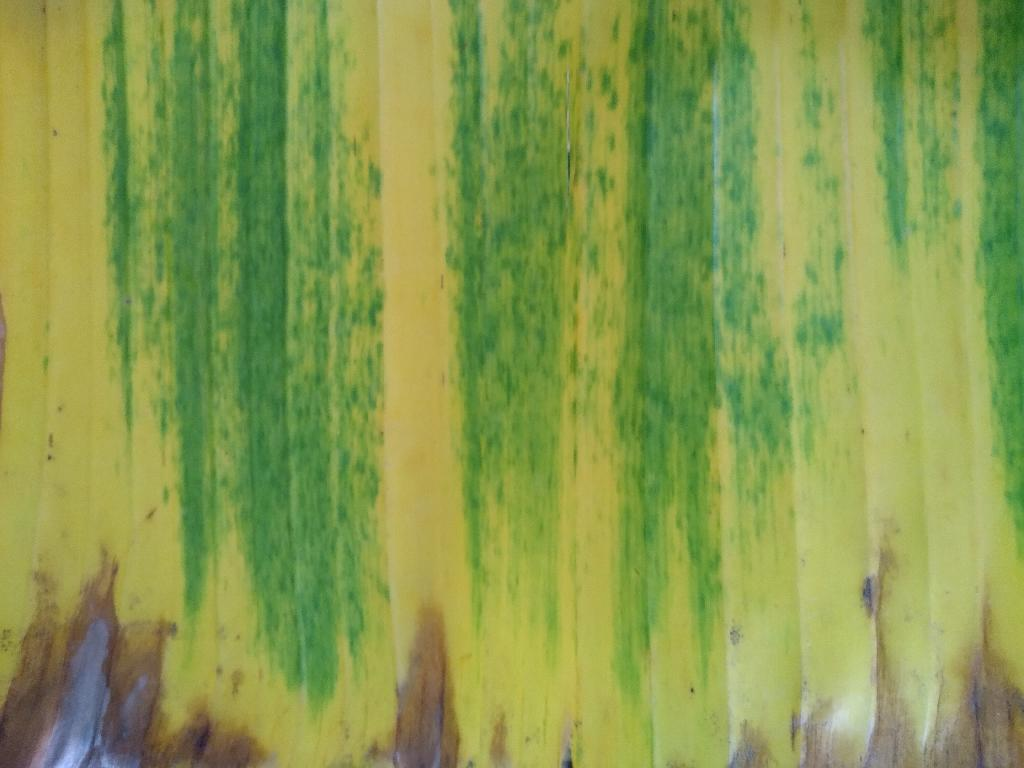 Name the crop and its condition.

banana, fusarium wilt race 1
